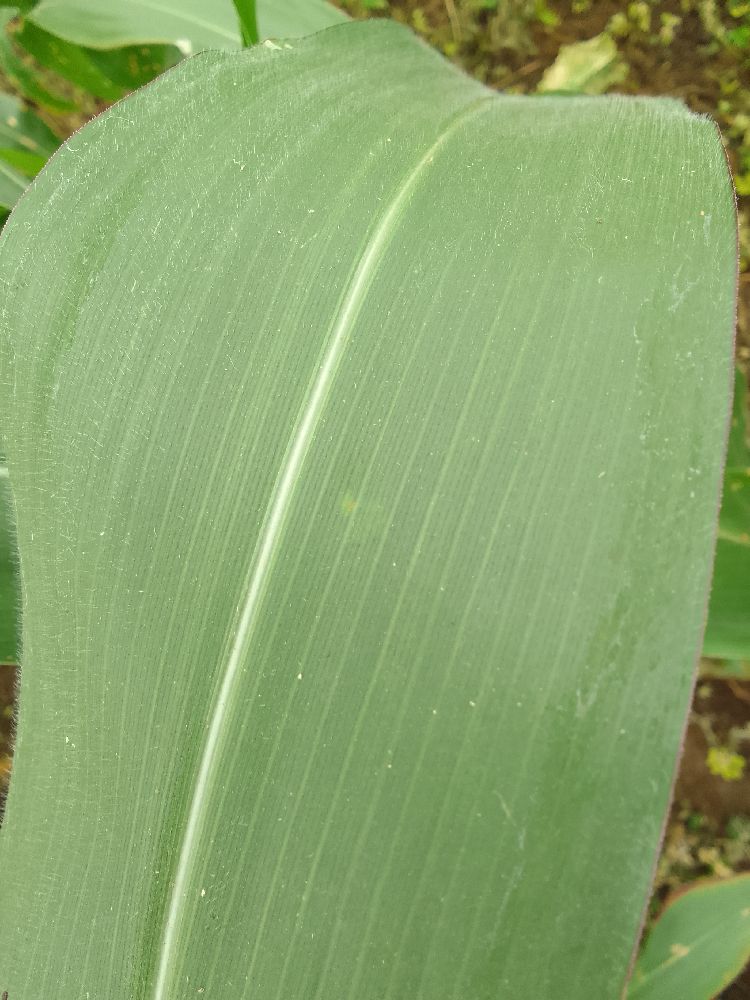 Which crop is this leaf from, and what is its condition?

maize, healthy
